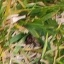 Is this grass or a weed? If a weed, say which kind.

grass
